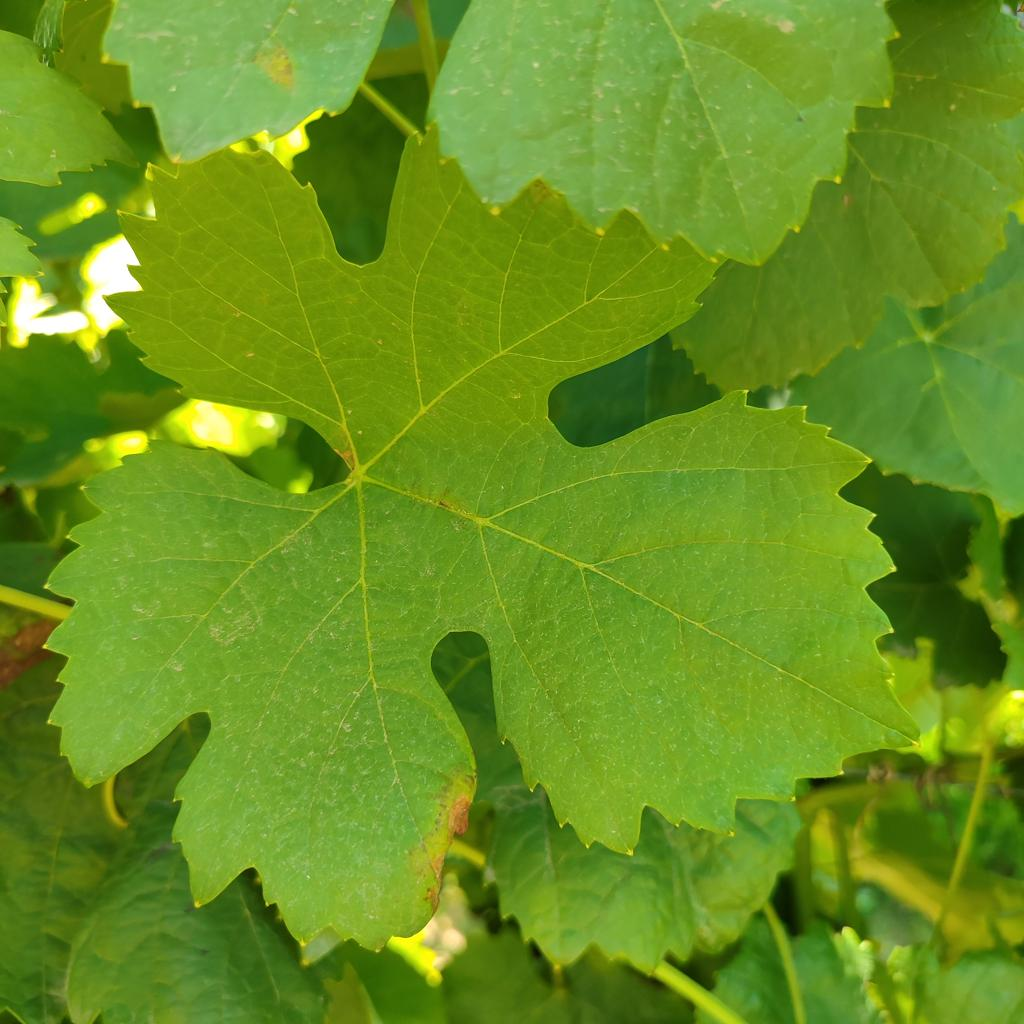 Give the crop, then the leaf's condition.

grapevine, downy mildew
